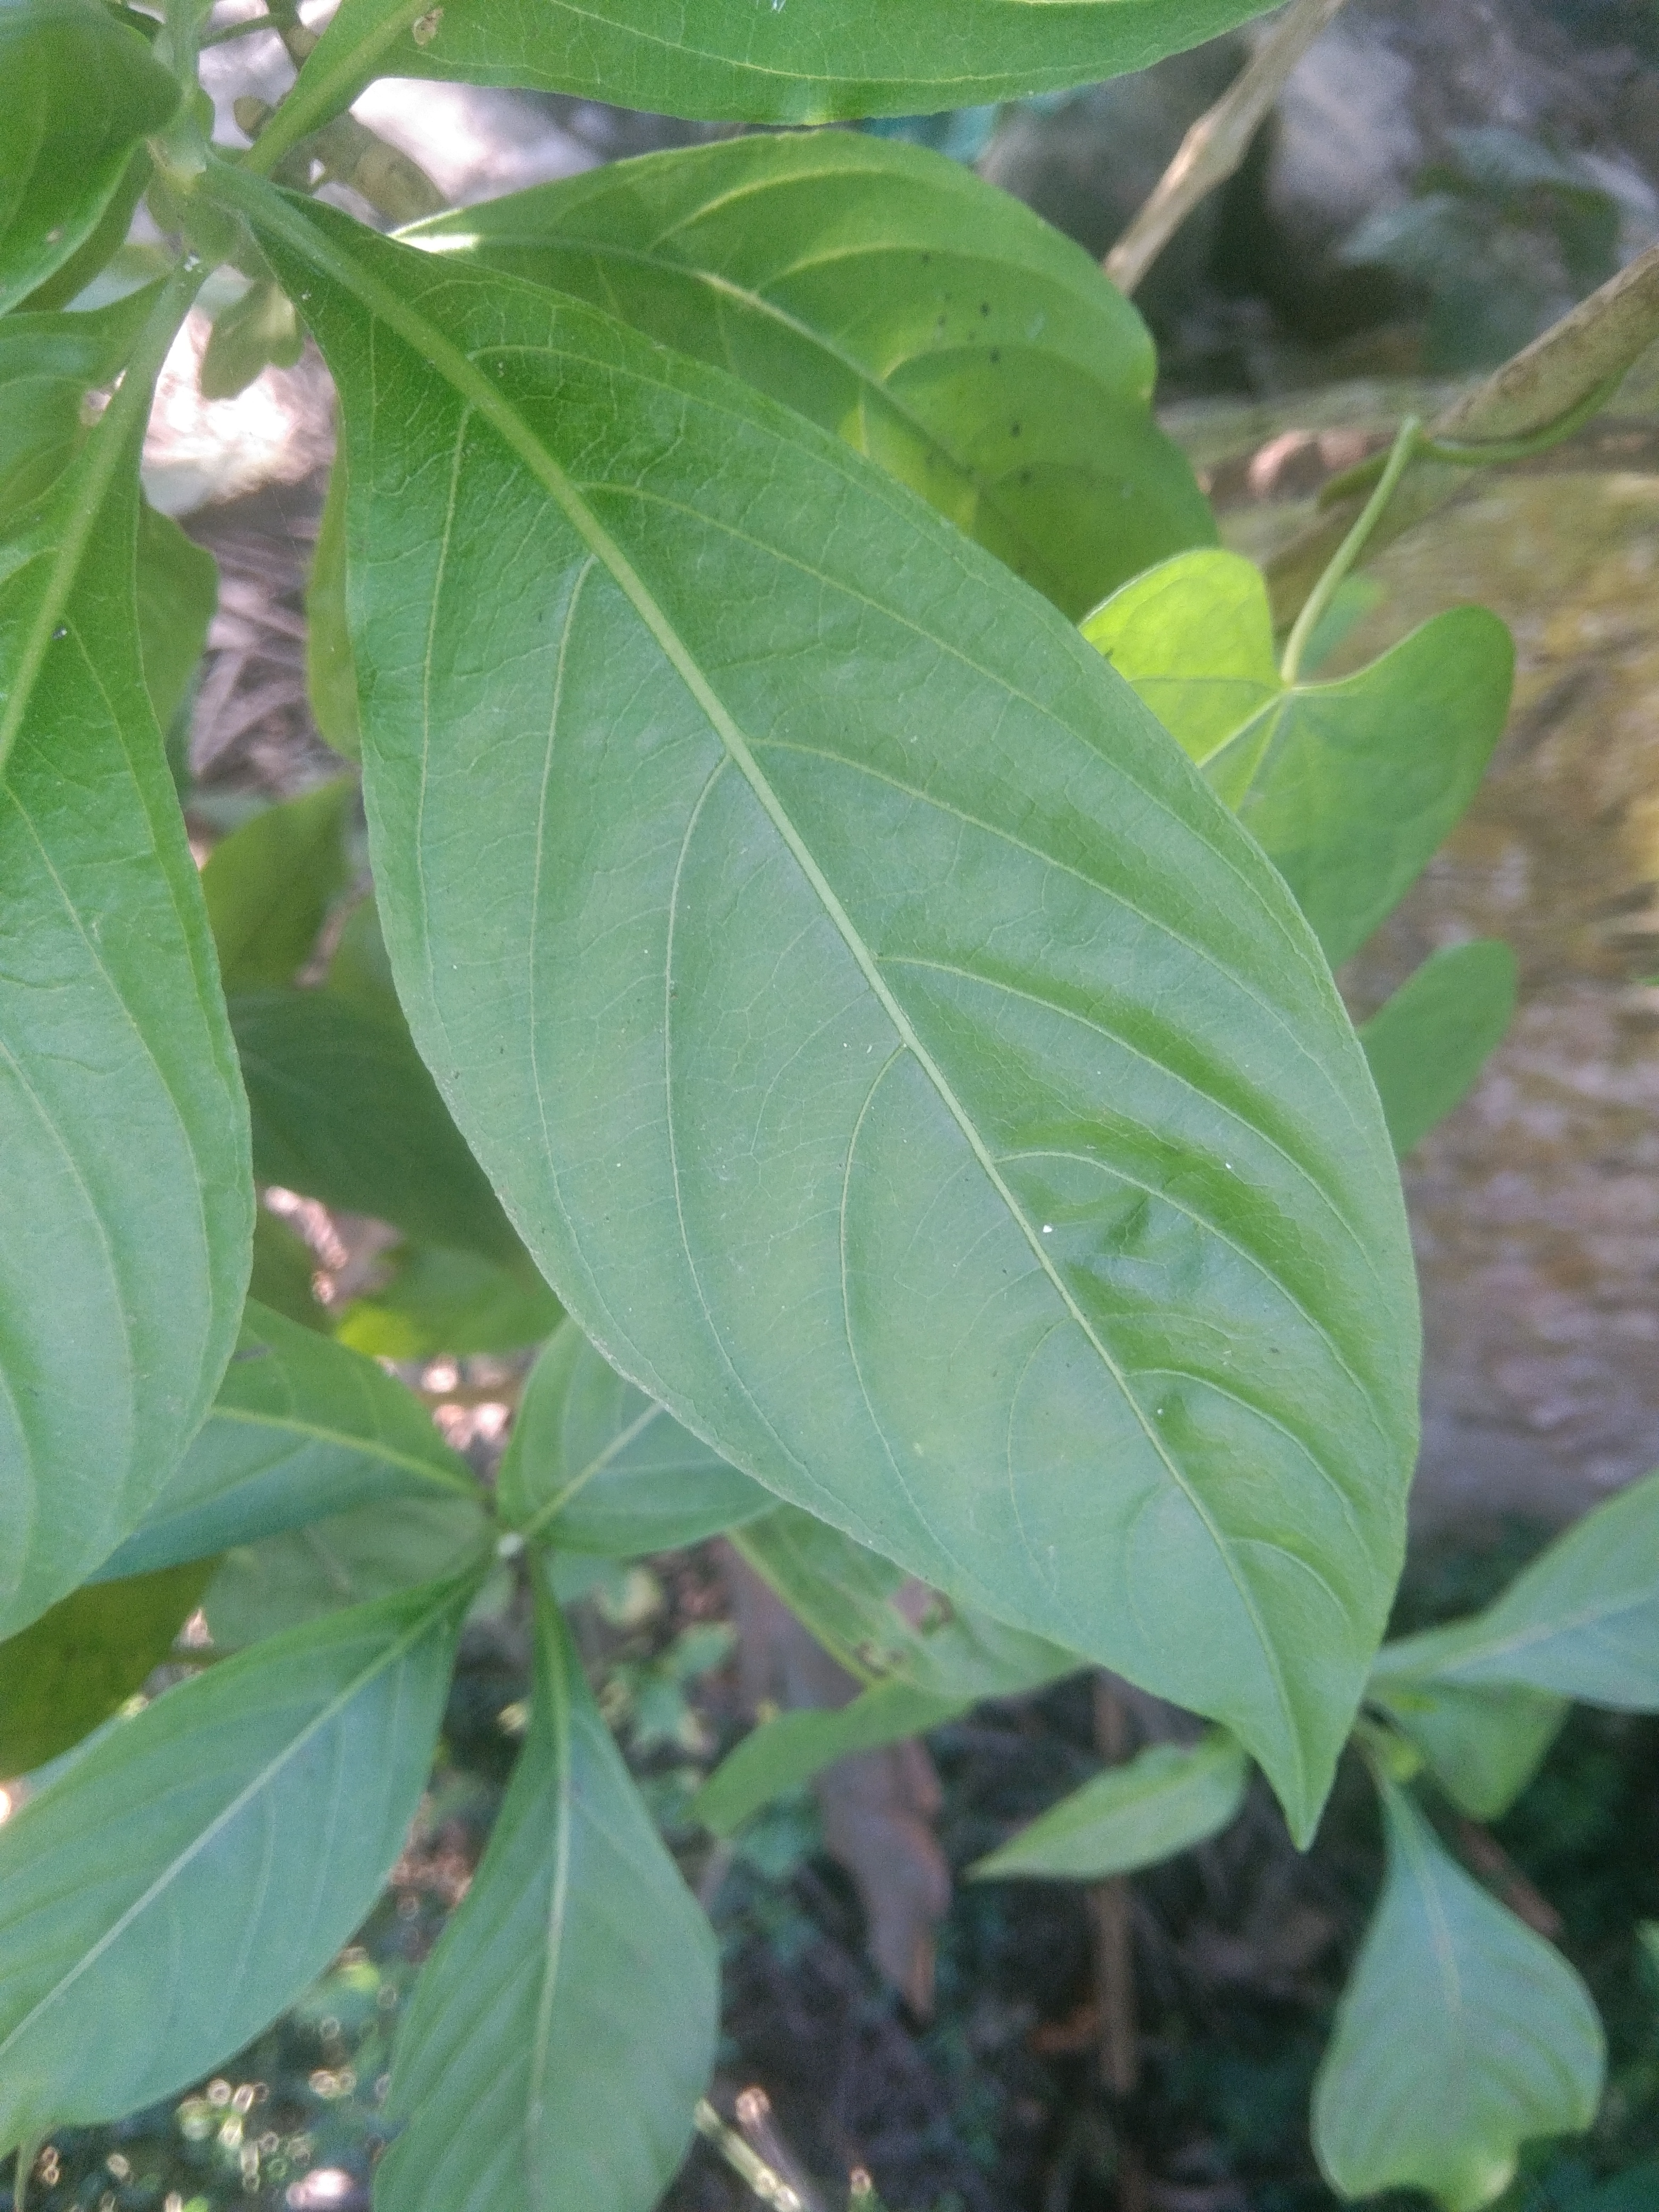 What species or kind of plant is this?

vasaka
